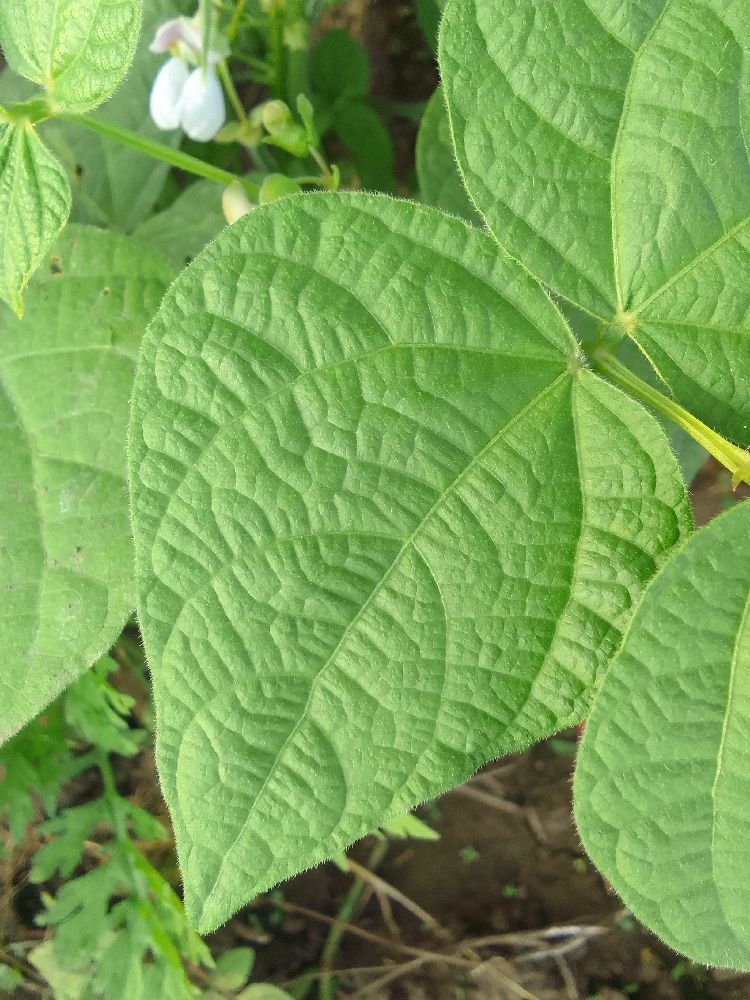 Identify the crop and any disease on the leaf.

common bean, healthy
